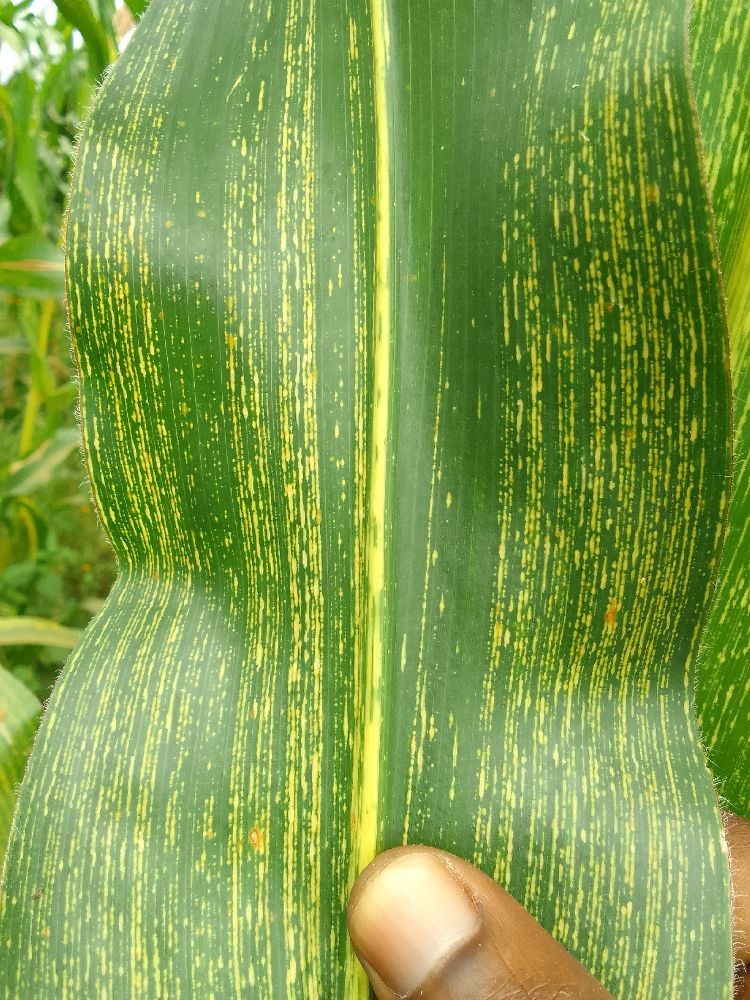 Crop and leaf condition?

maize, maize streak virus
